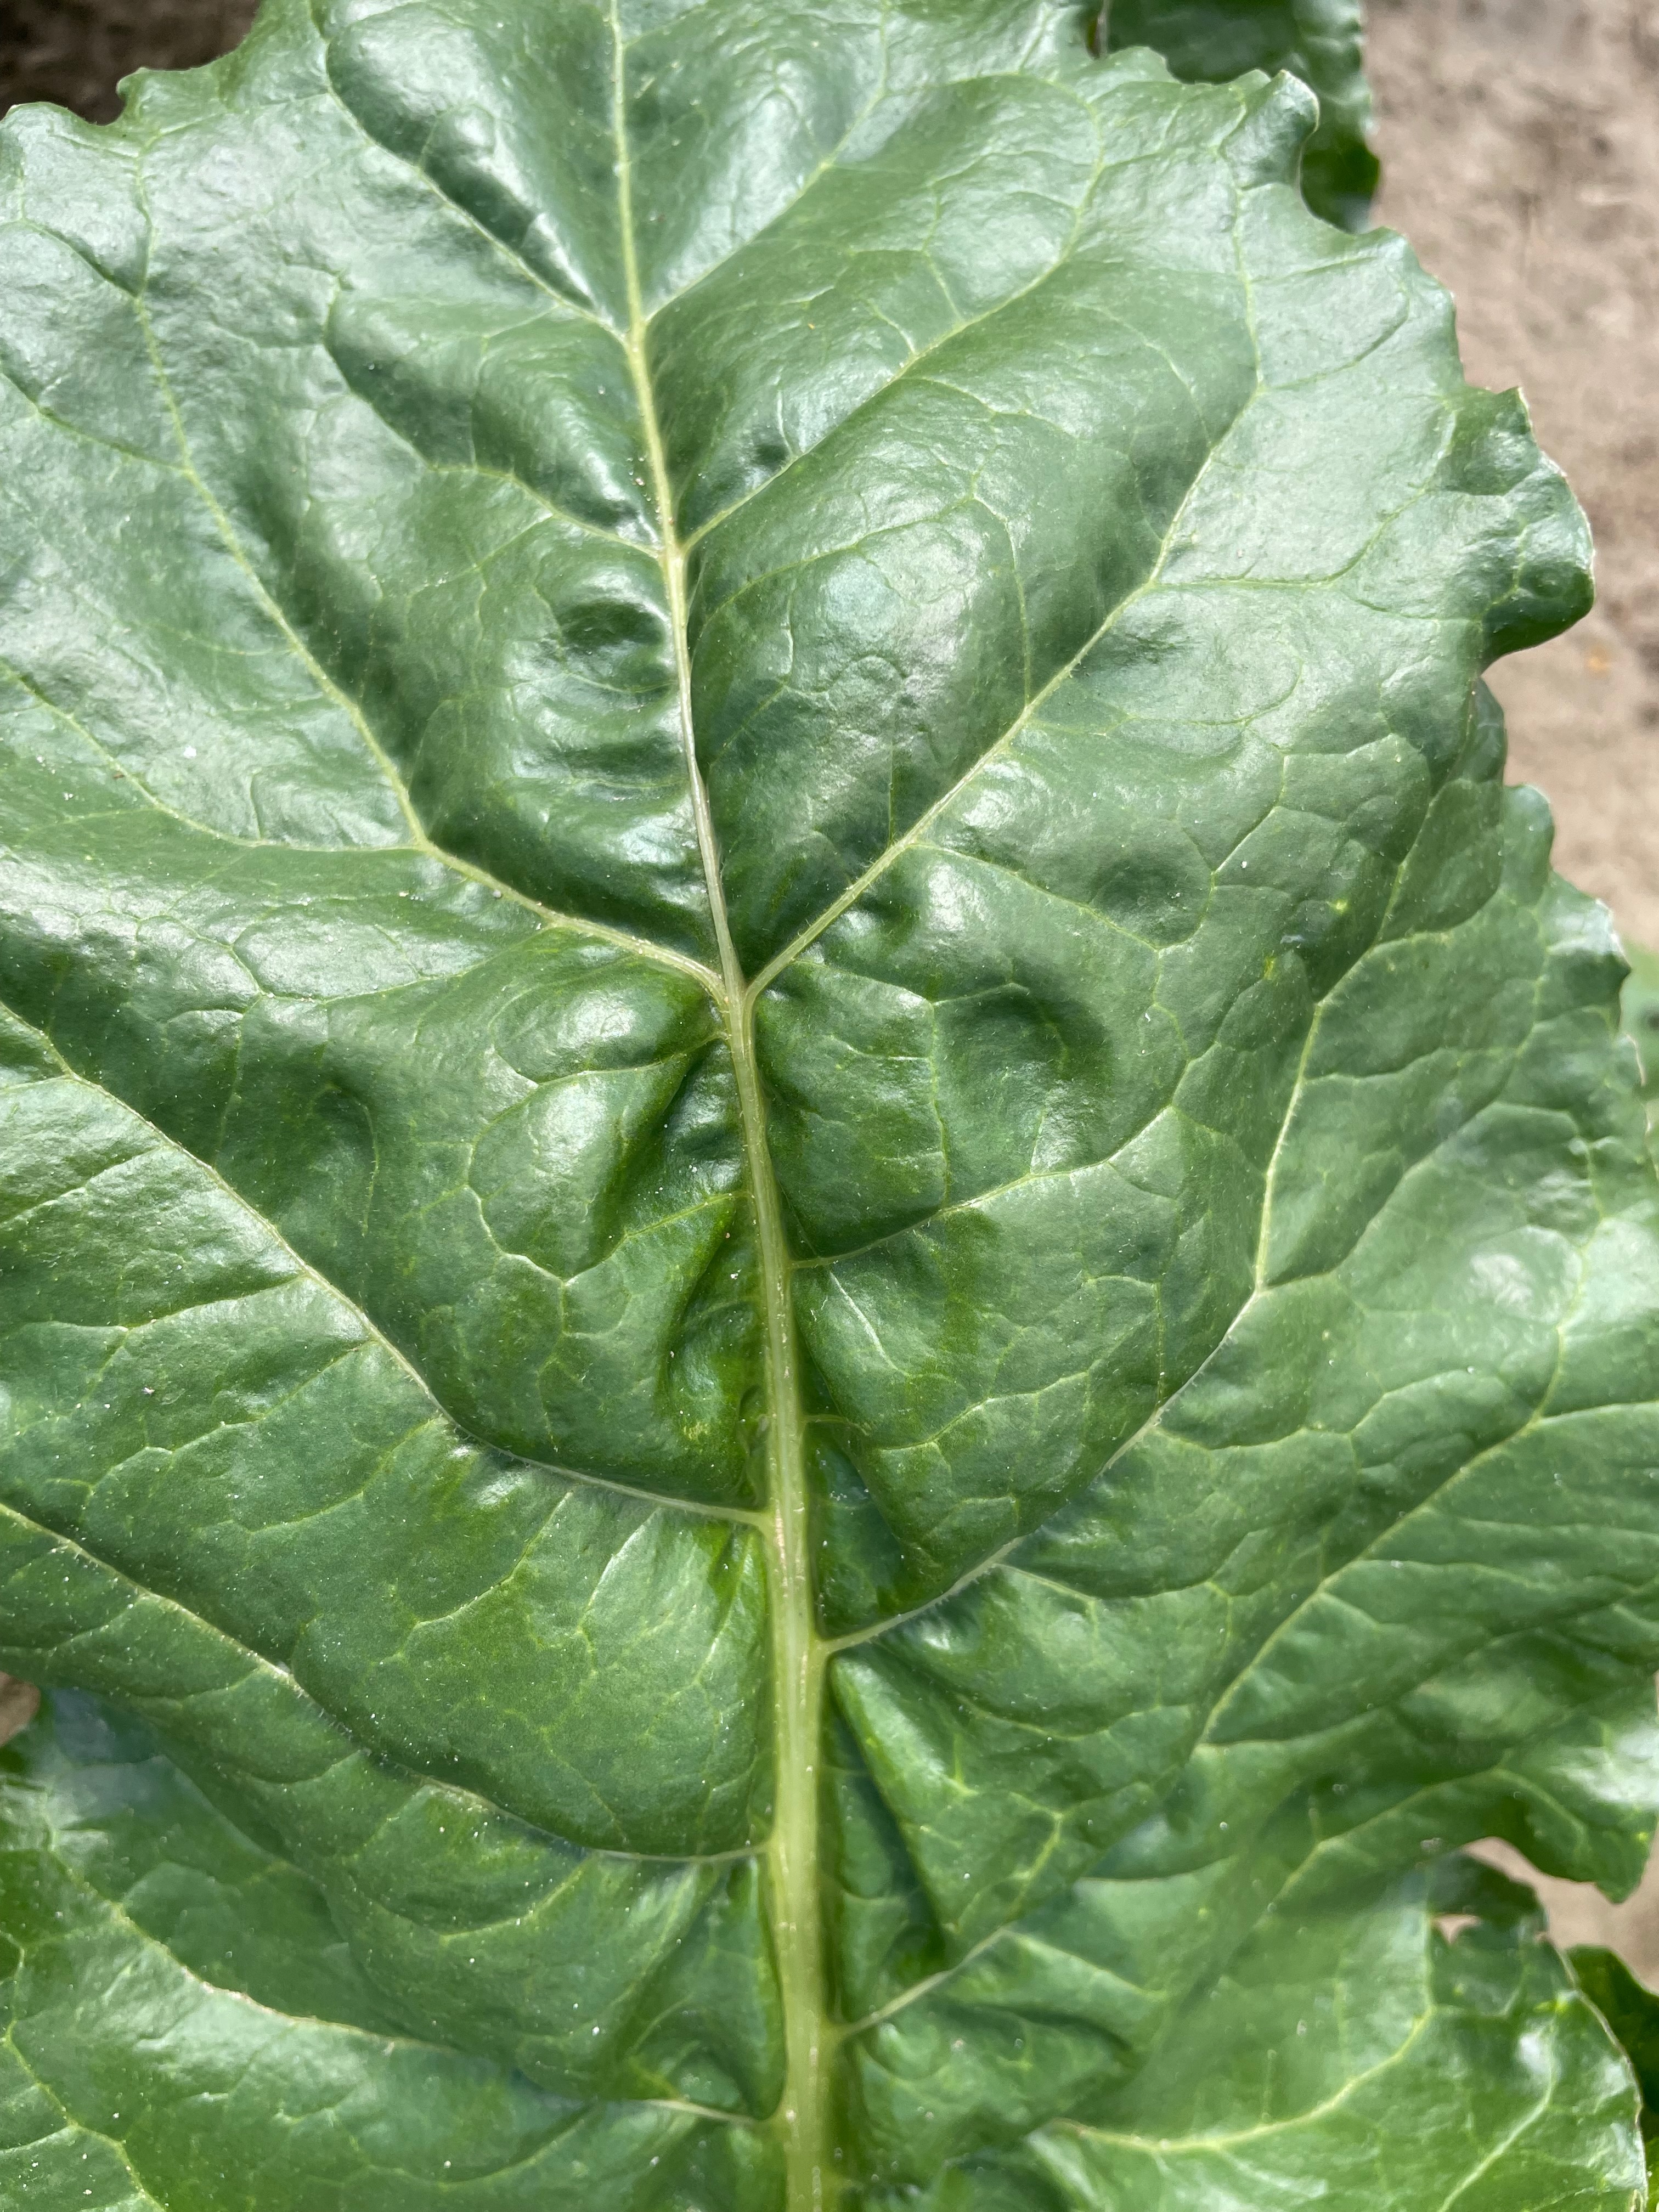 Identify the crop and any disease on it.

beet, unaffected
